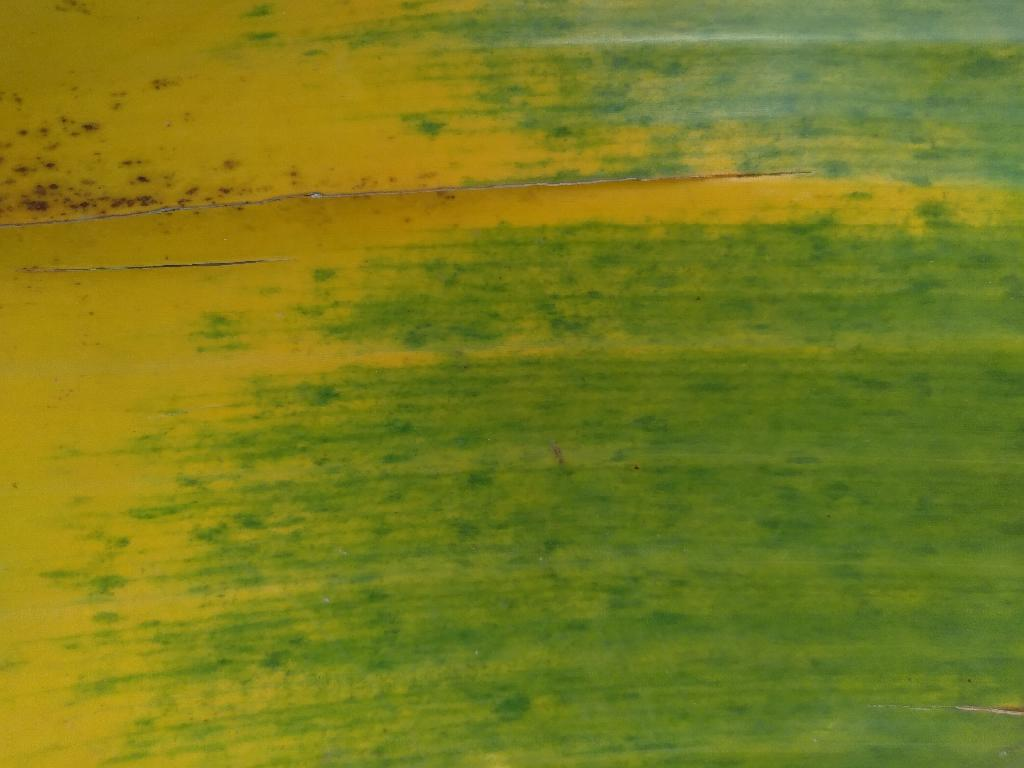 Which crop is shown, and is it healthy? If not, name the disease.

banana, fusarium wilt race 1
